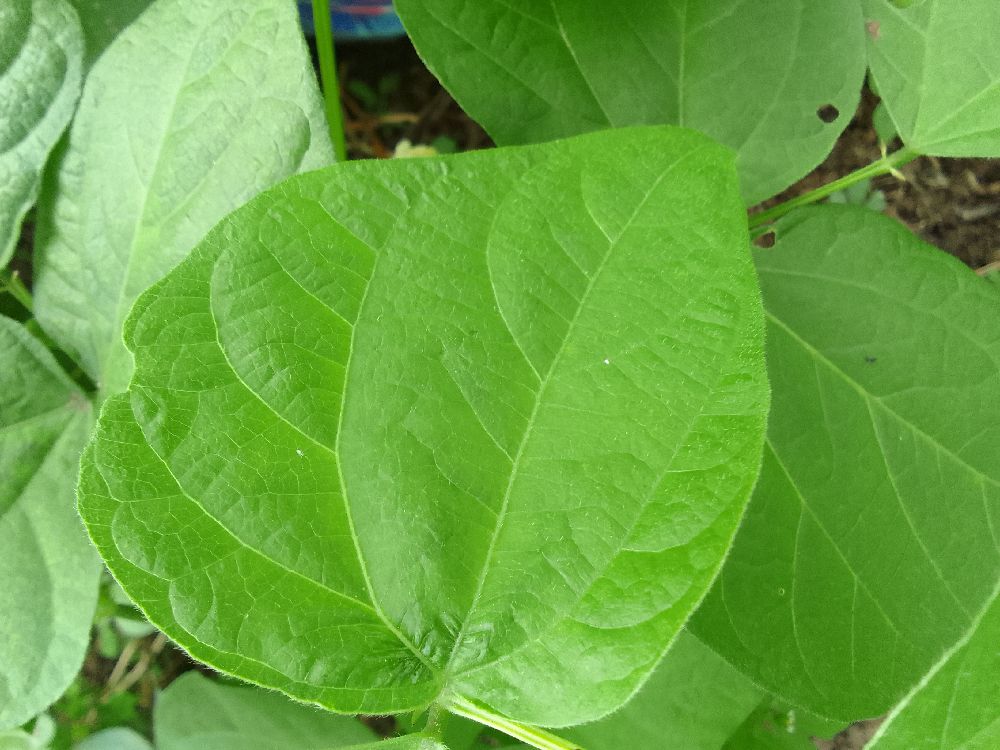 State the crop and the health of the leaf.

common bean, healthy
